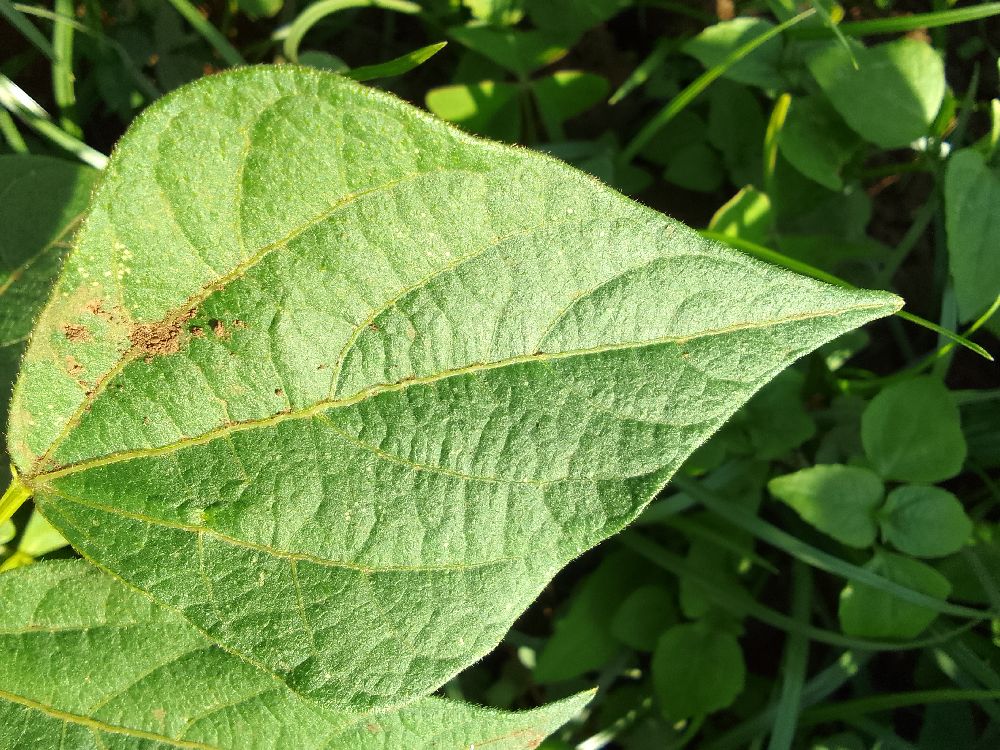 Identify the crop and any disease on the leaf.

common bean, healthy
